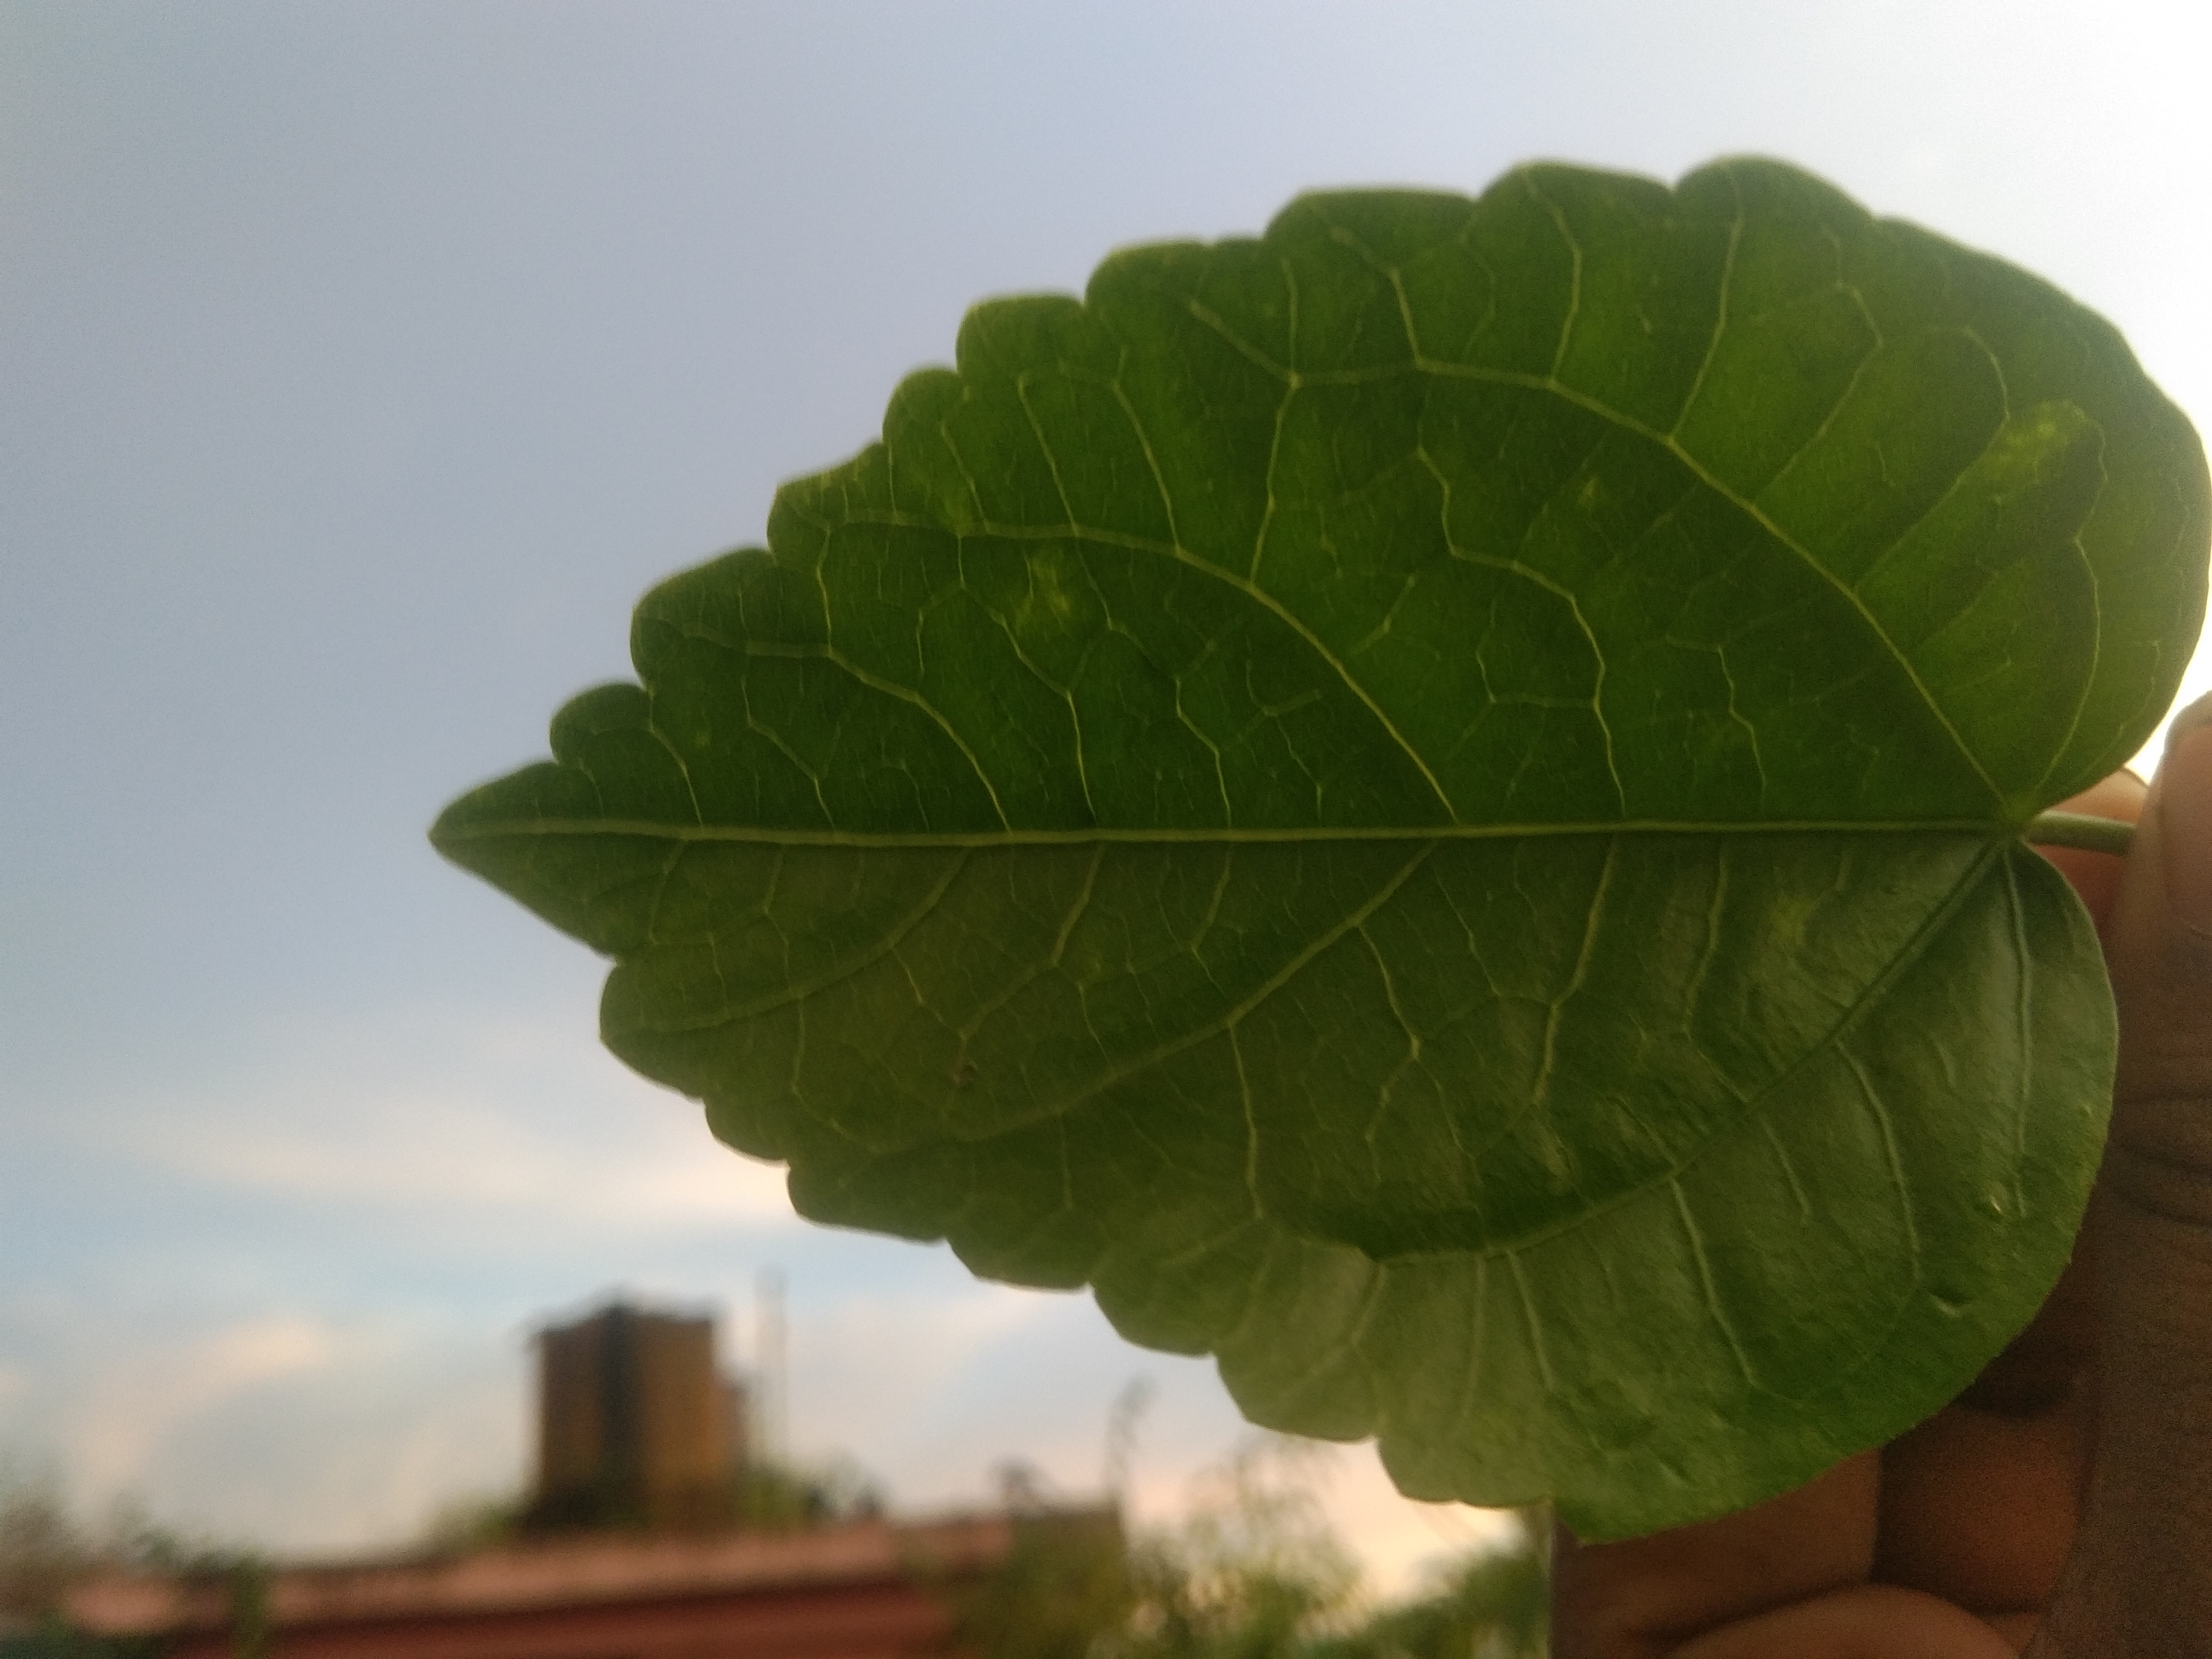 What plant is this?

hibiscus
